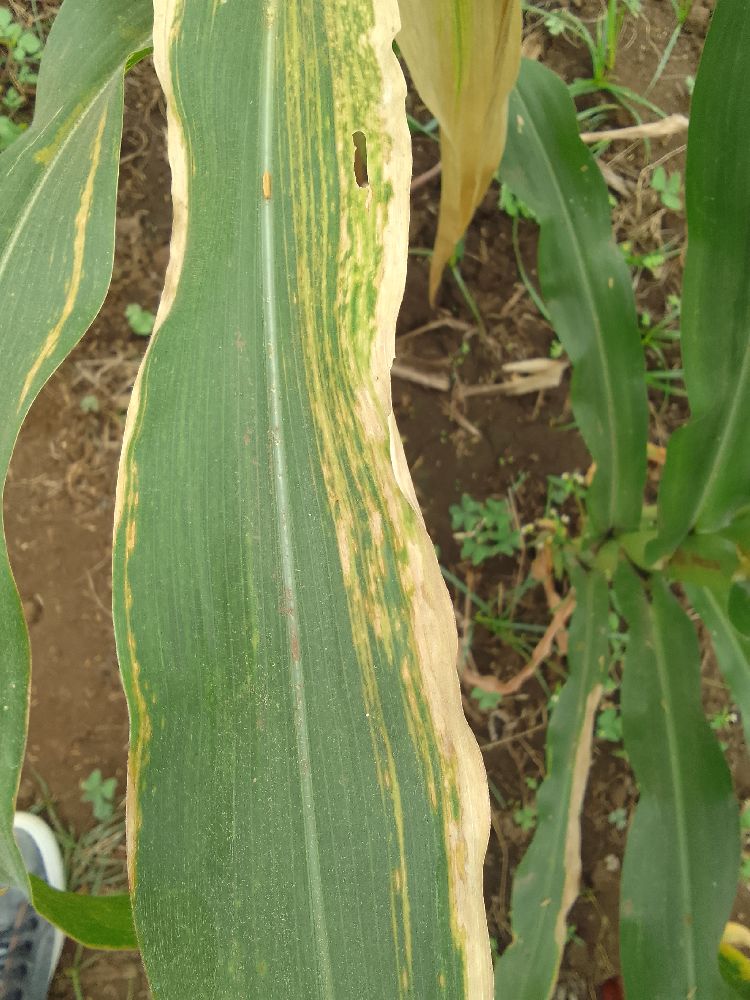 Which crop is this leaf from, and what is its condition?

maize, maize lethal necrosis
